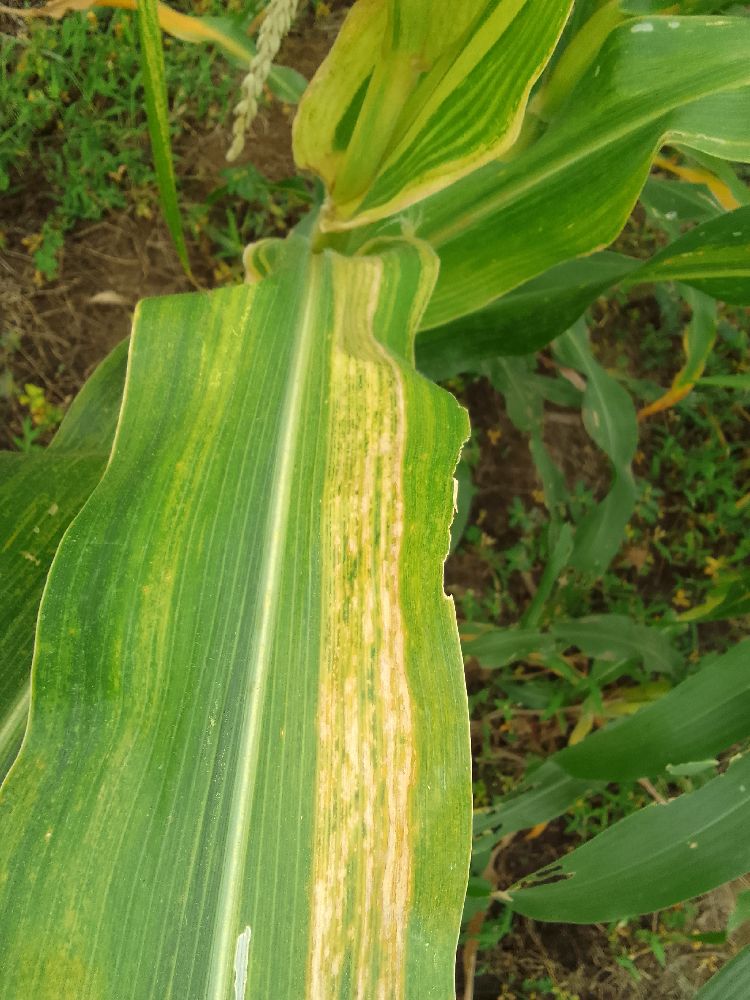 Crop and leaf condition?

maize, maize lethal necrosis
